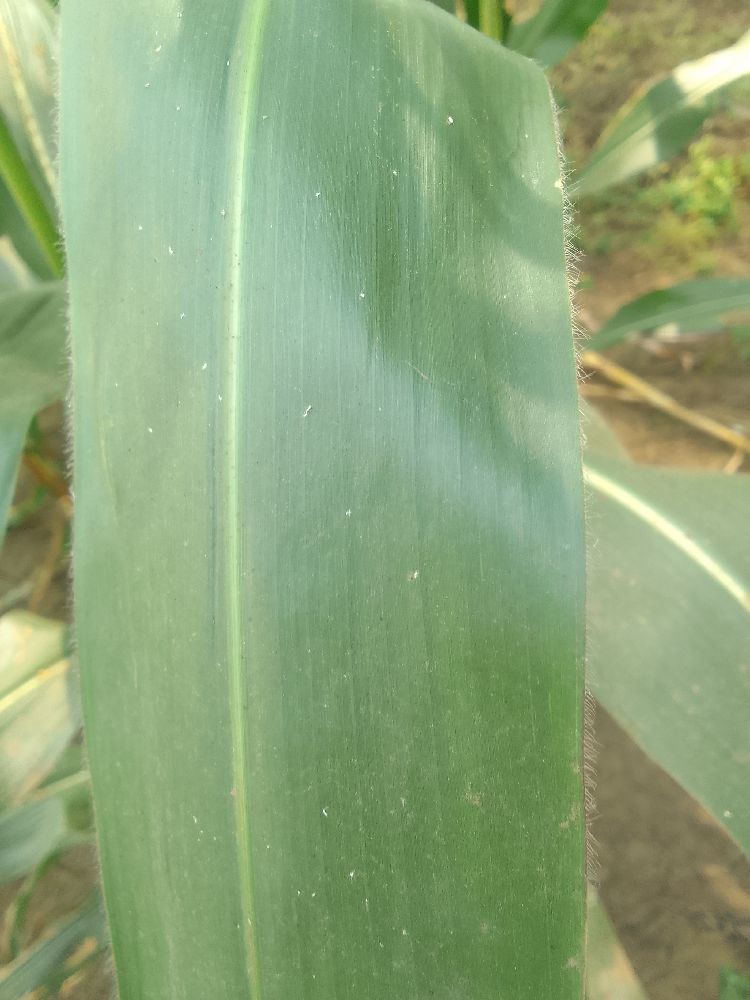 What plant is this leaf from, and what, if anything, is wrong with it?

maize, healthy
